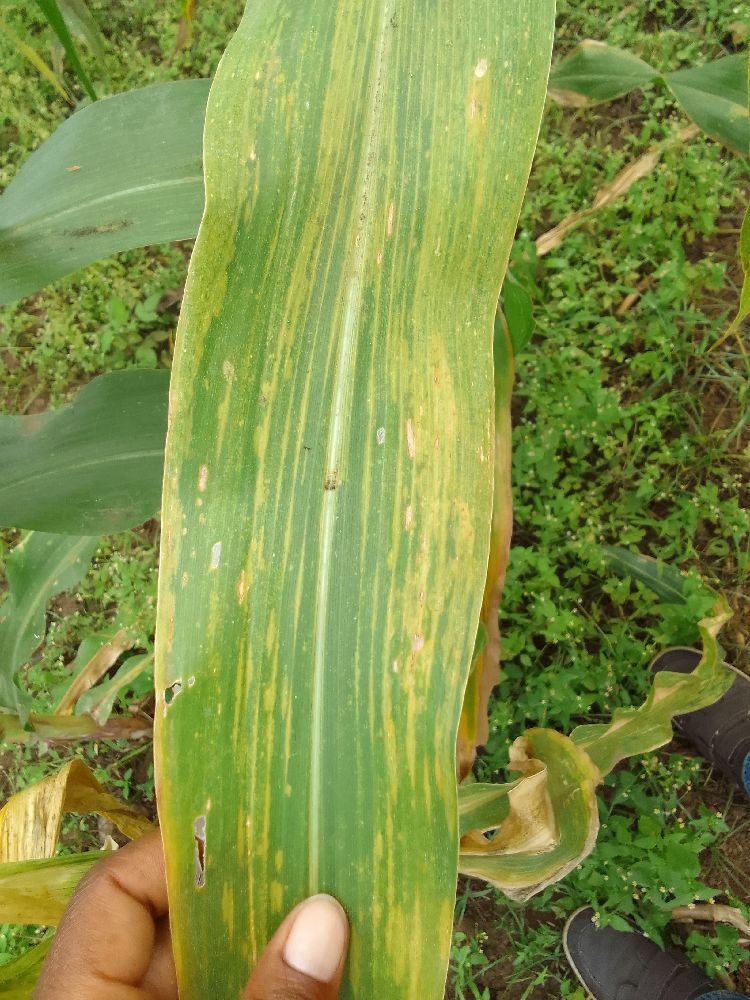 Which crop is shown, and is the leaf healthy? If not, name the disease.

maize, maize lethal necrosis
